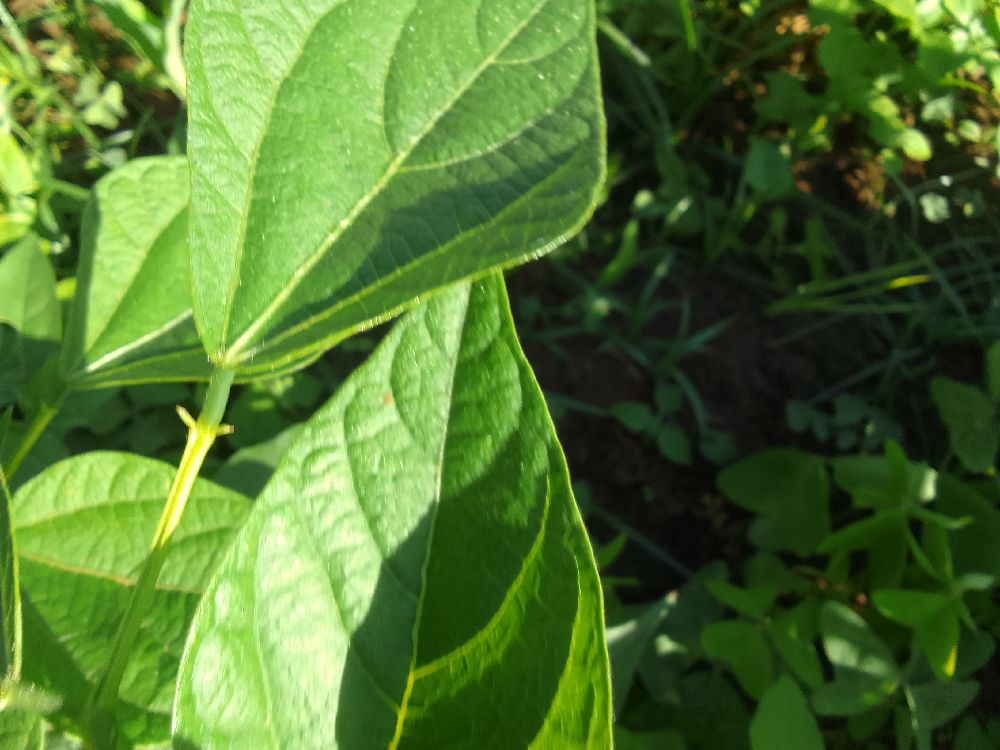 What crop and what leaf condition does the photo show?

common bean, healthy
